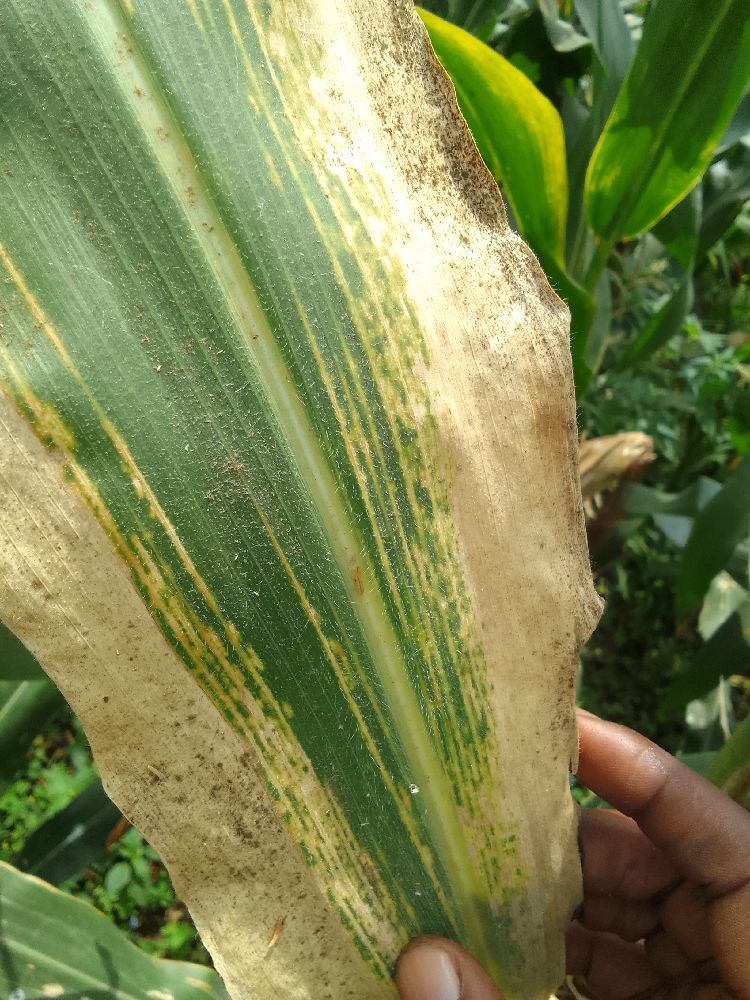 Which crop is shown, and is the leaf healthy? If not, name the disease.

maize, maize lethal necrosis
